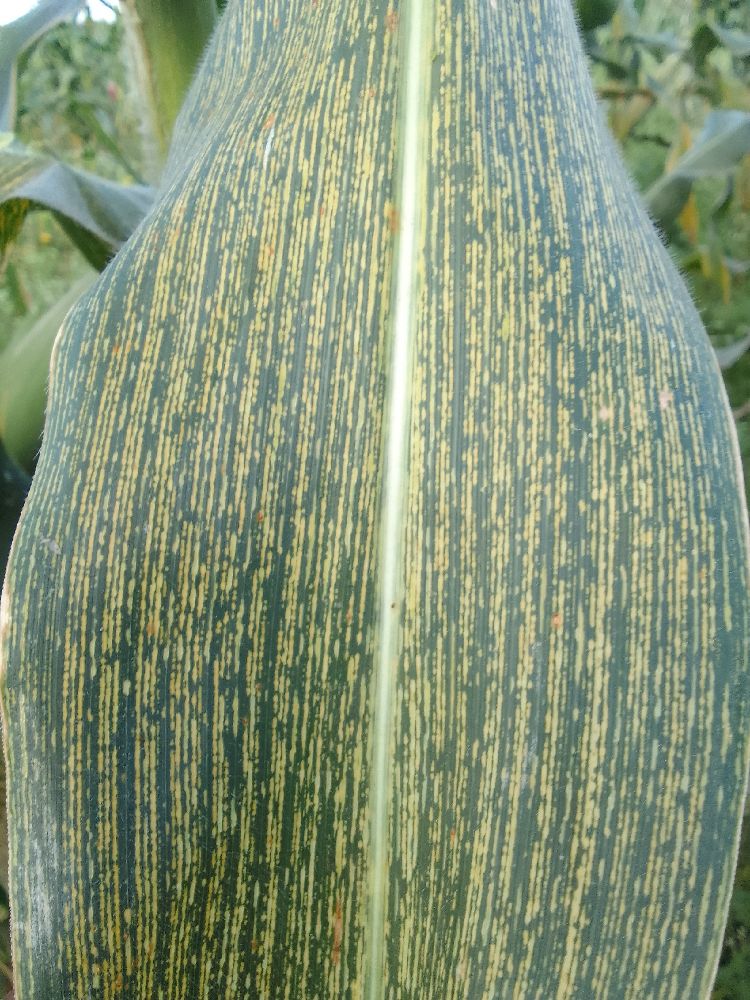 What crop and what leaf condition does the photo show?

maize, maize streak virus
